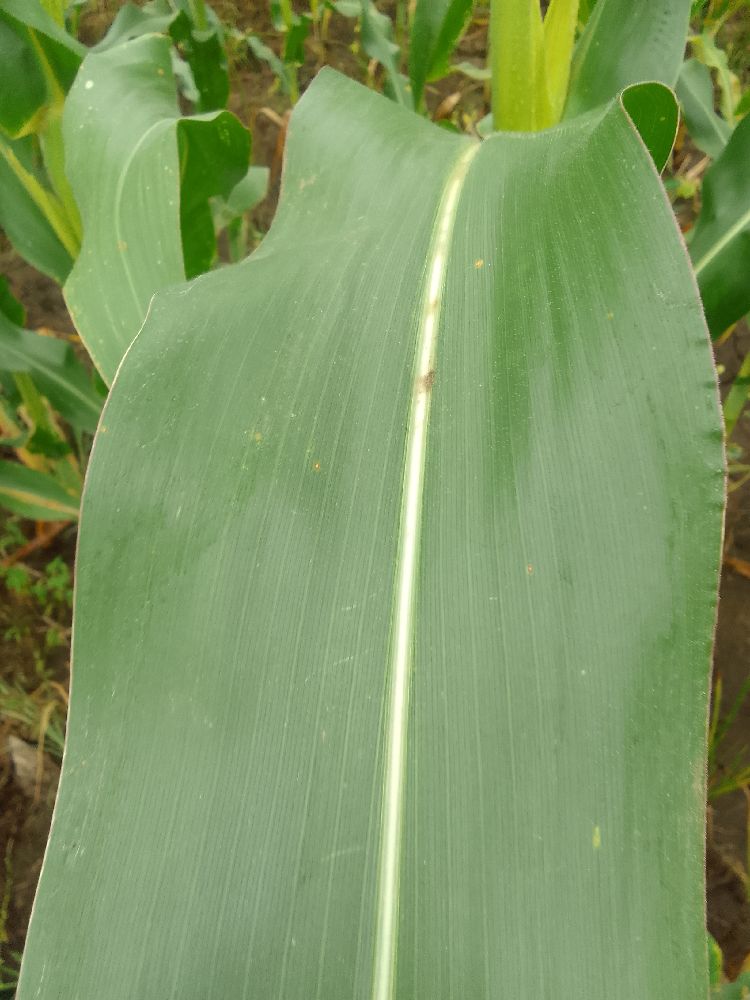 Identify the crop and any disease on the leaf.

maize, healthy
